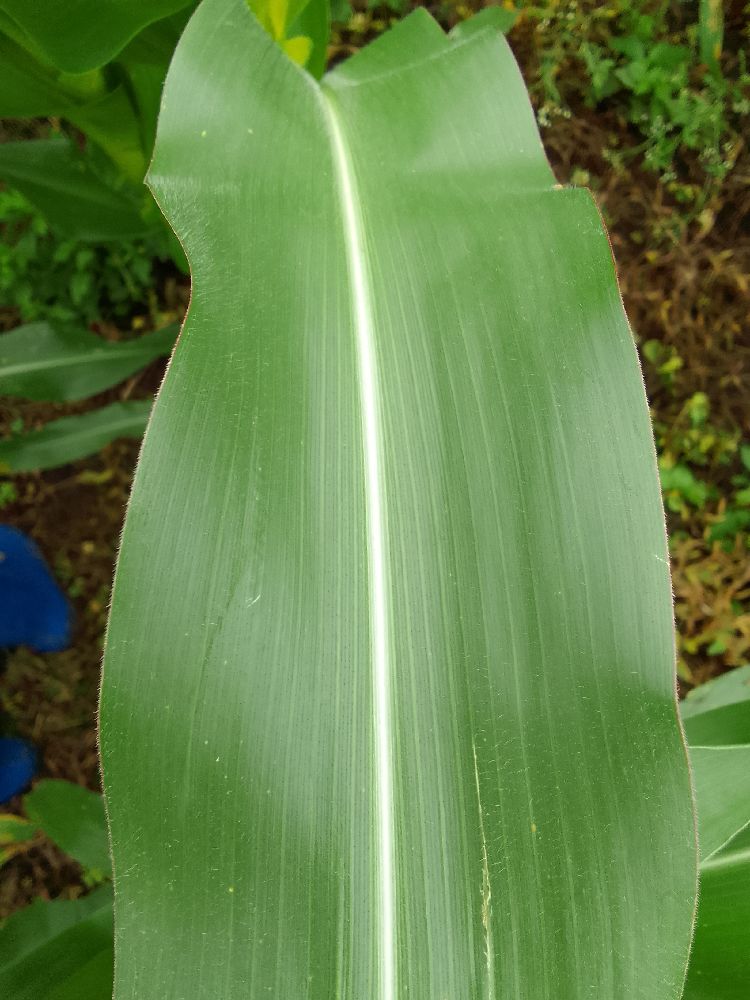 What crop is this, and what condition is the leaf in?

maize, healthy
